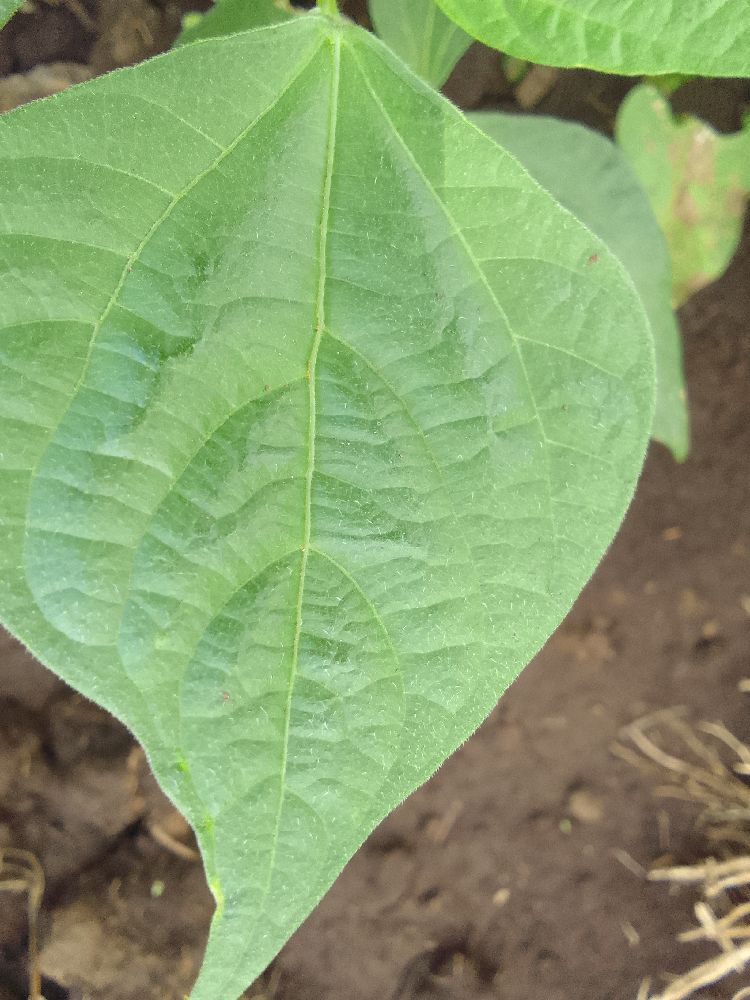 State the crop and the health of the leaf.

common bean, healthy
